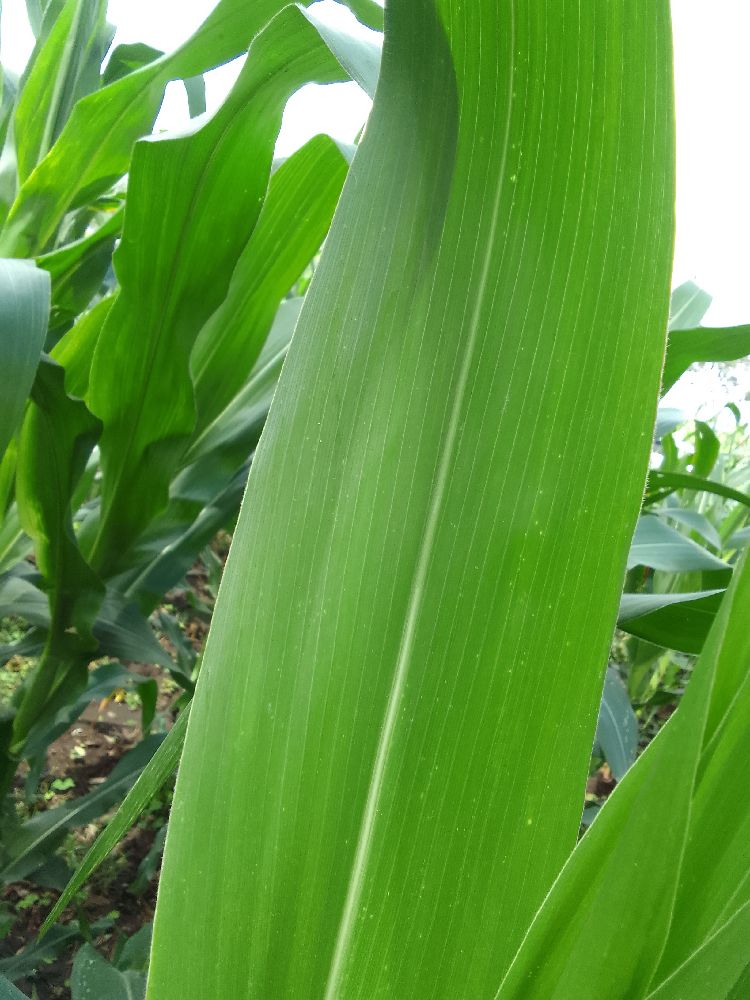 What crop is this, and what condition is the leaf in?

maize, healthy
